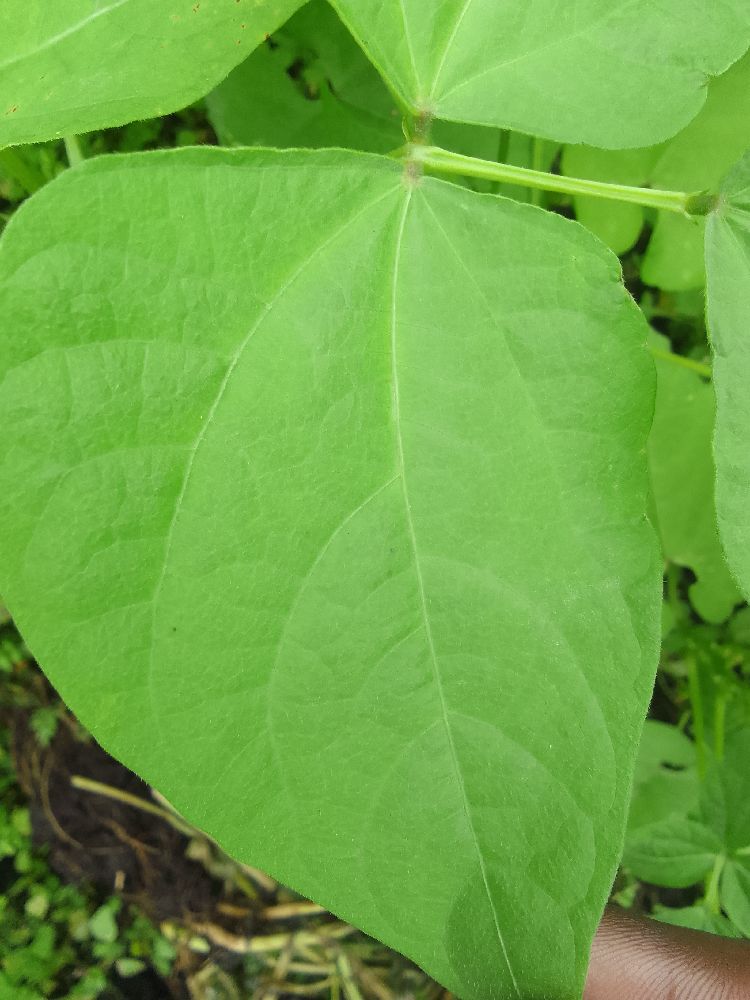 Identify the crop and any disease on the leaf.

common bean, healthy
